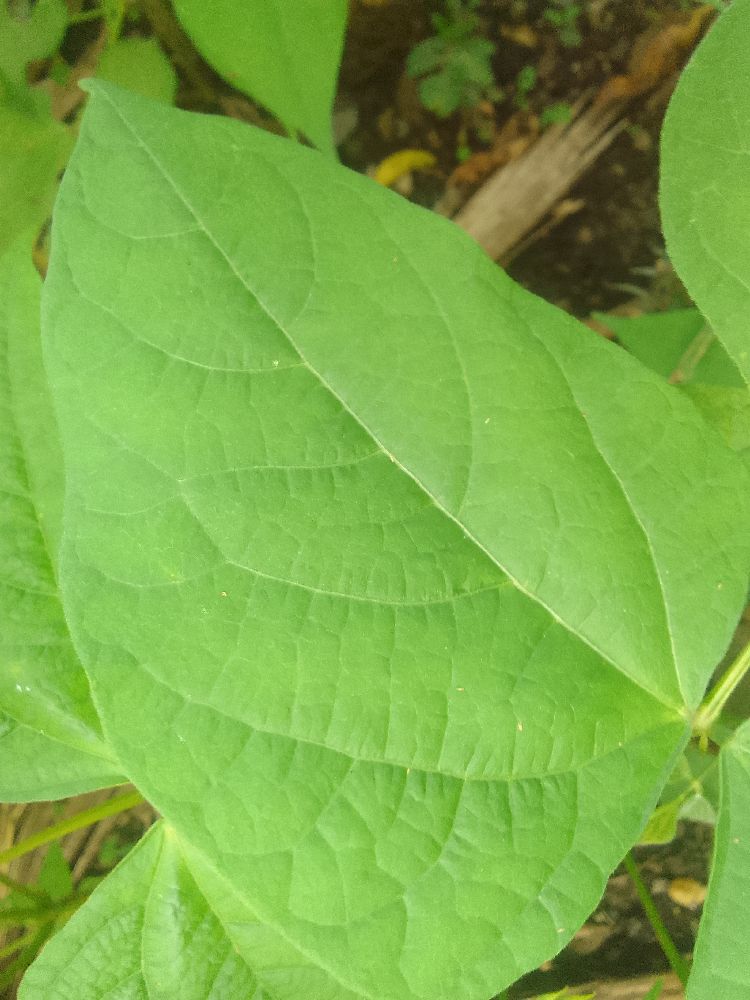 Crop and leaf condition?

common bean, healthy
